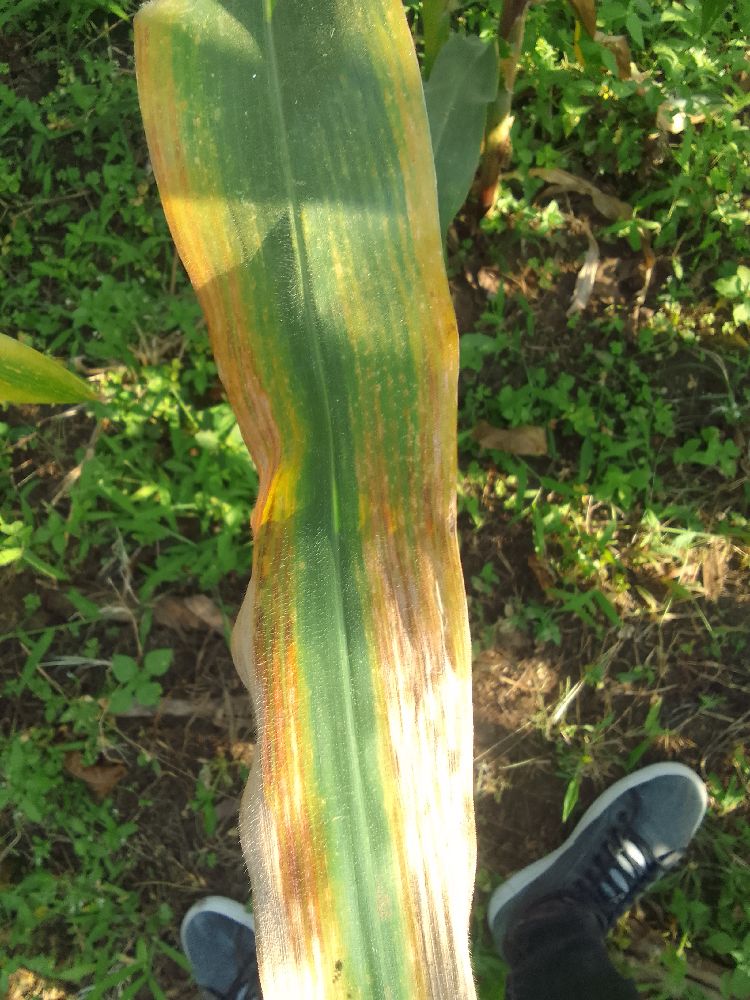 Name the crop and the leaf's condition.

maize, maize lethal necrosis
